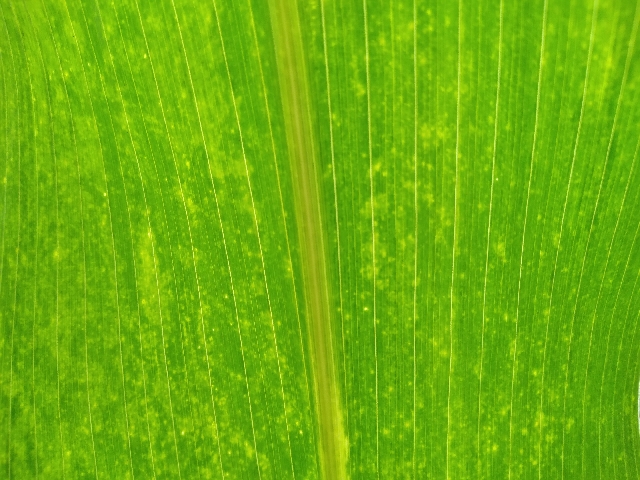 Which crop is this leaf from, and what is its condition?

maize, maize lethal necrosis
